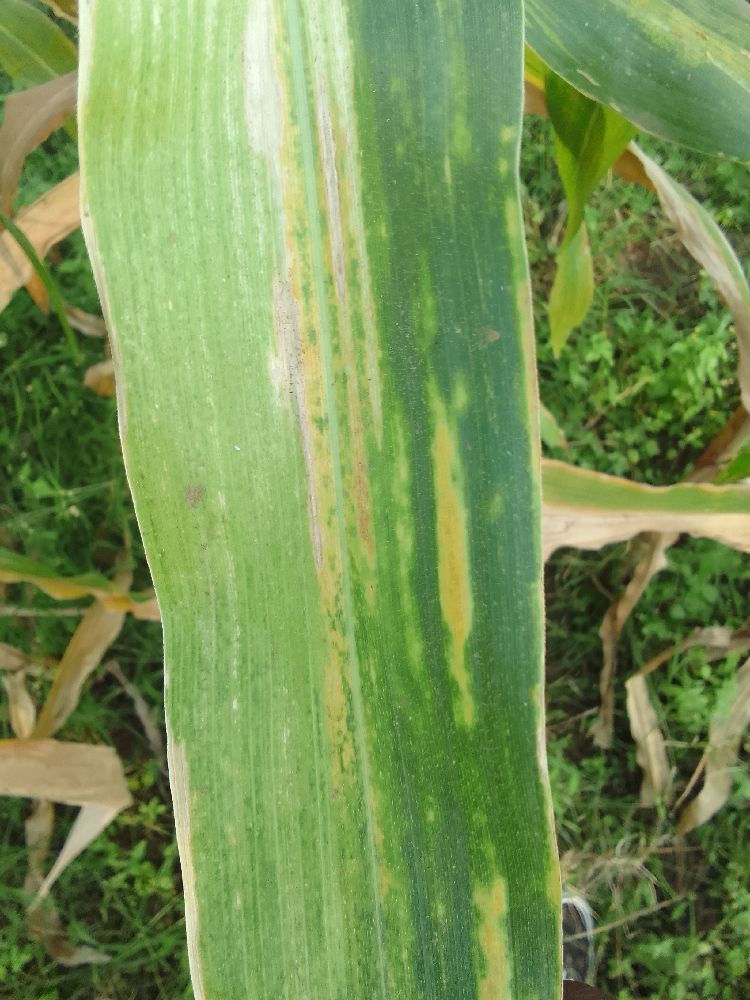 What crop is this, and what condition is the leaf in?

maize, maize lethal necrosis
